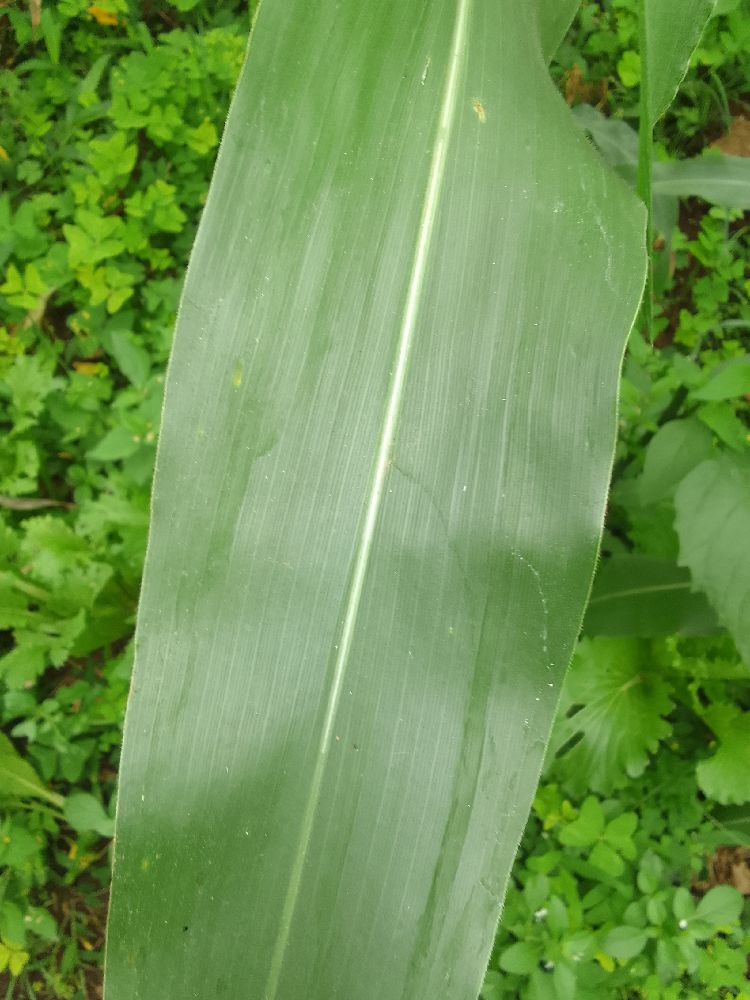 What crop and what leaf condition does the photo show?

maize, healthy
